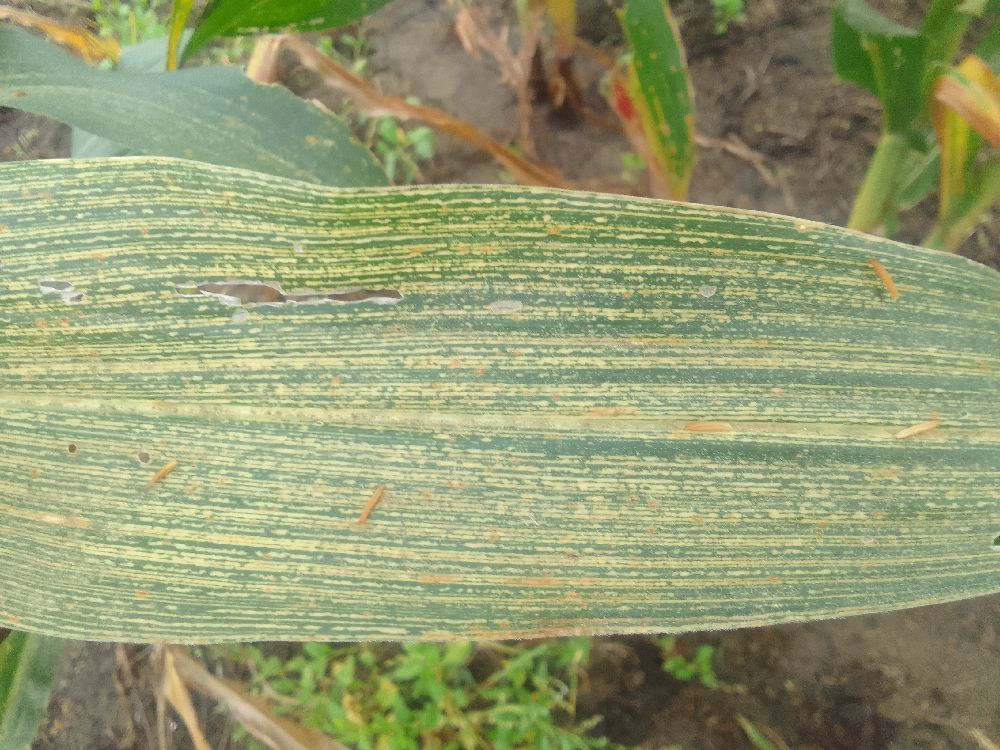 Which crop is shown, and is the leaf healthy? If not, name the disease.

maize, maize streak virus
